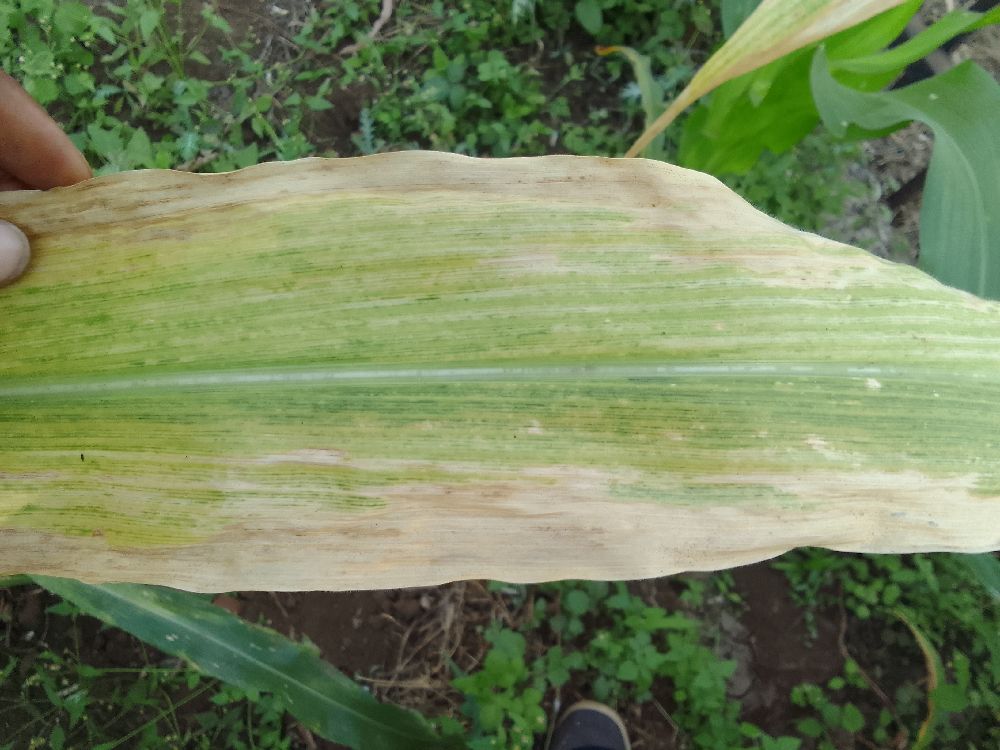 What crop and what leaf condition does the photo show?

maize, maize lethal necrosis
